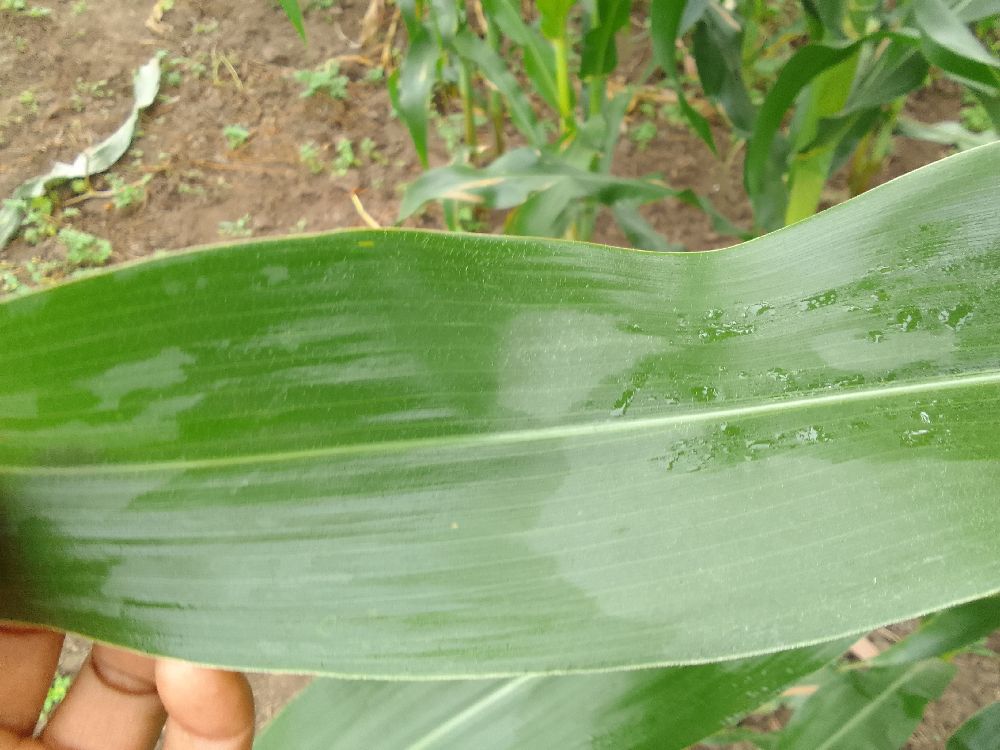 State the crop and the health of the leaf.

maize, healthy
